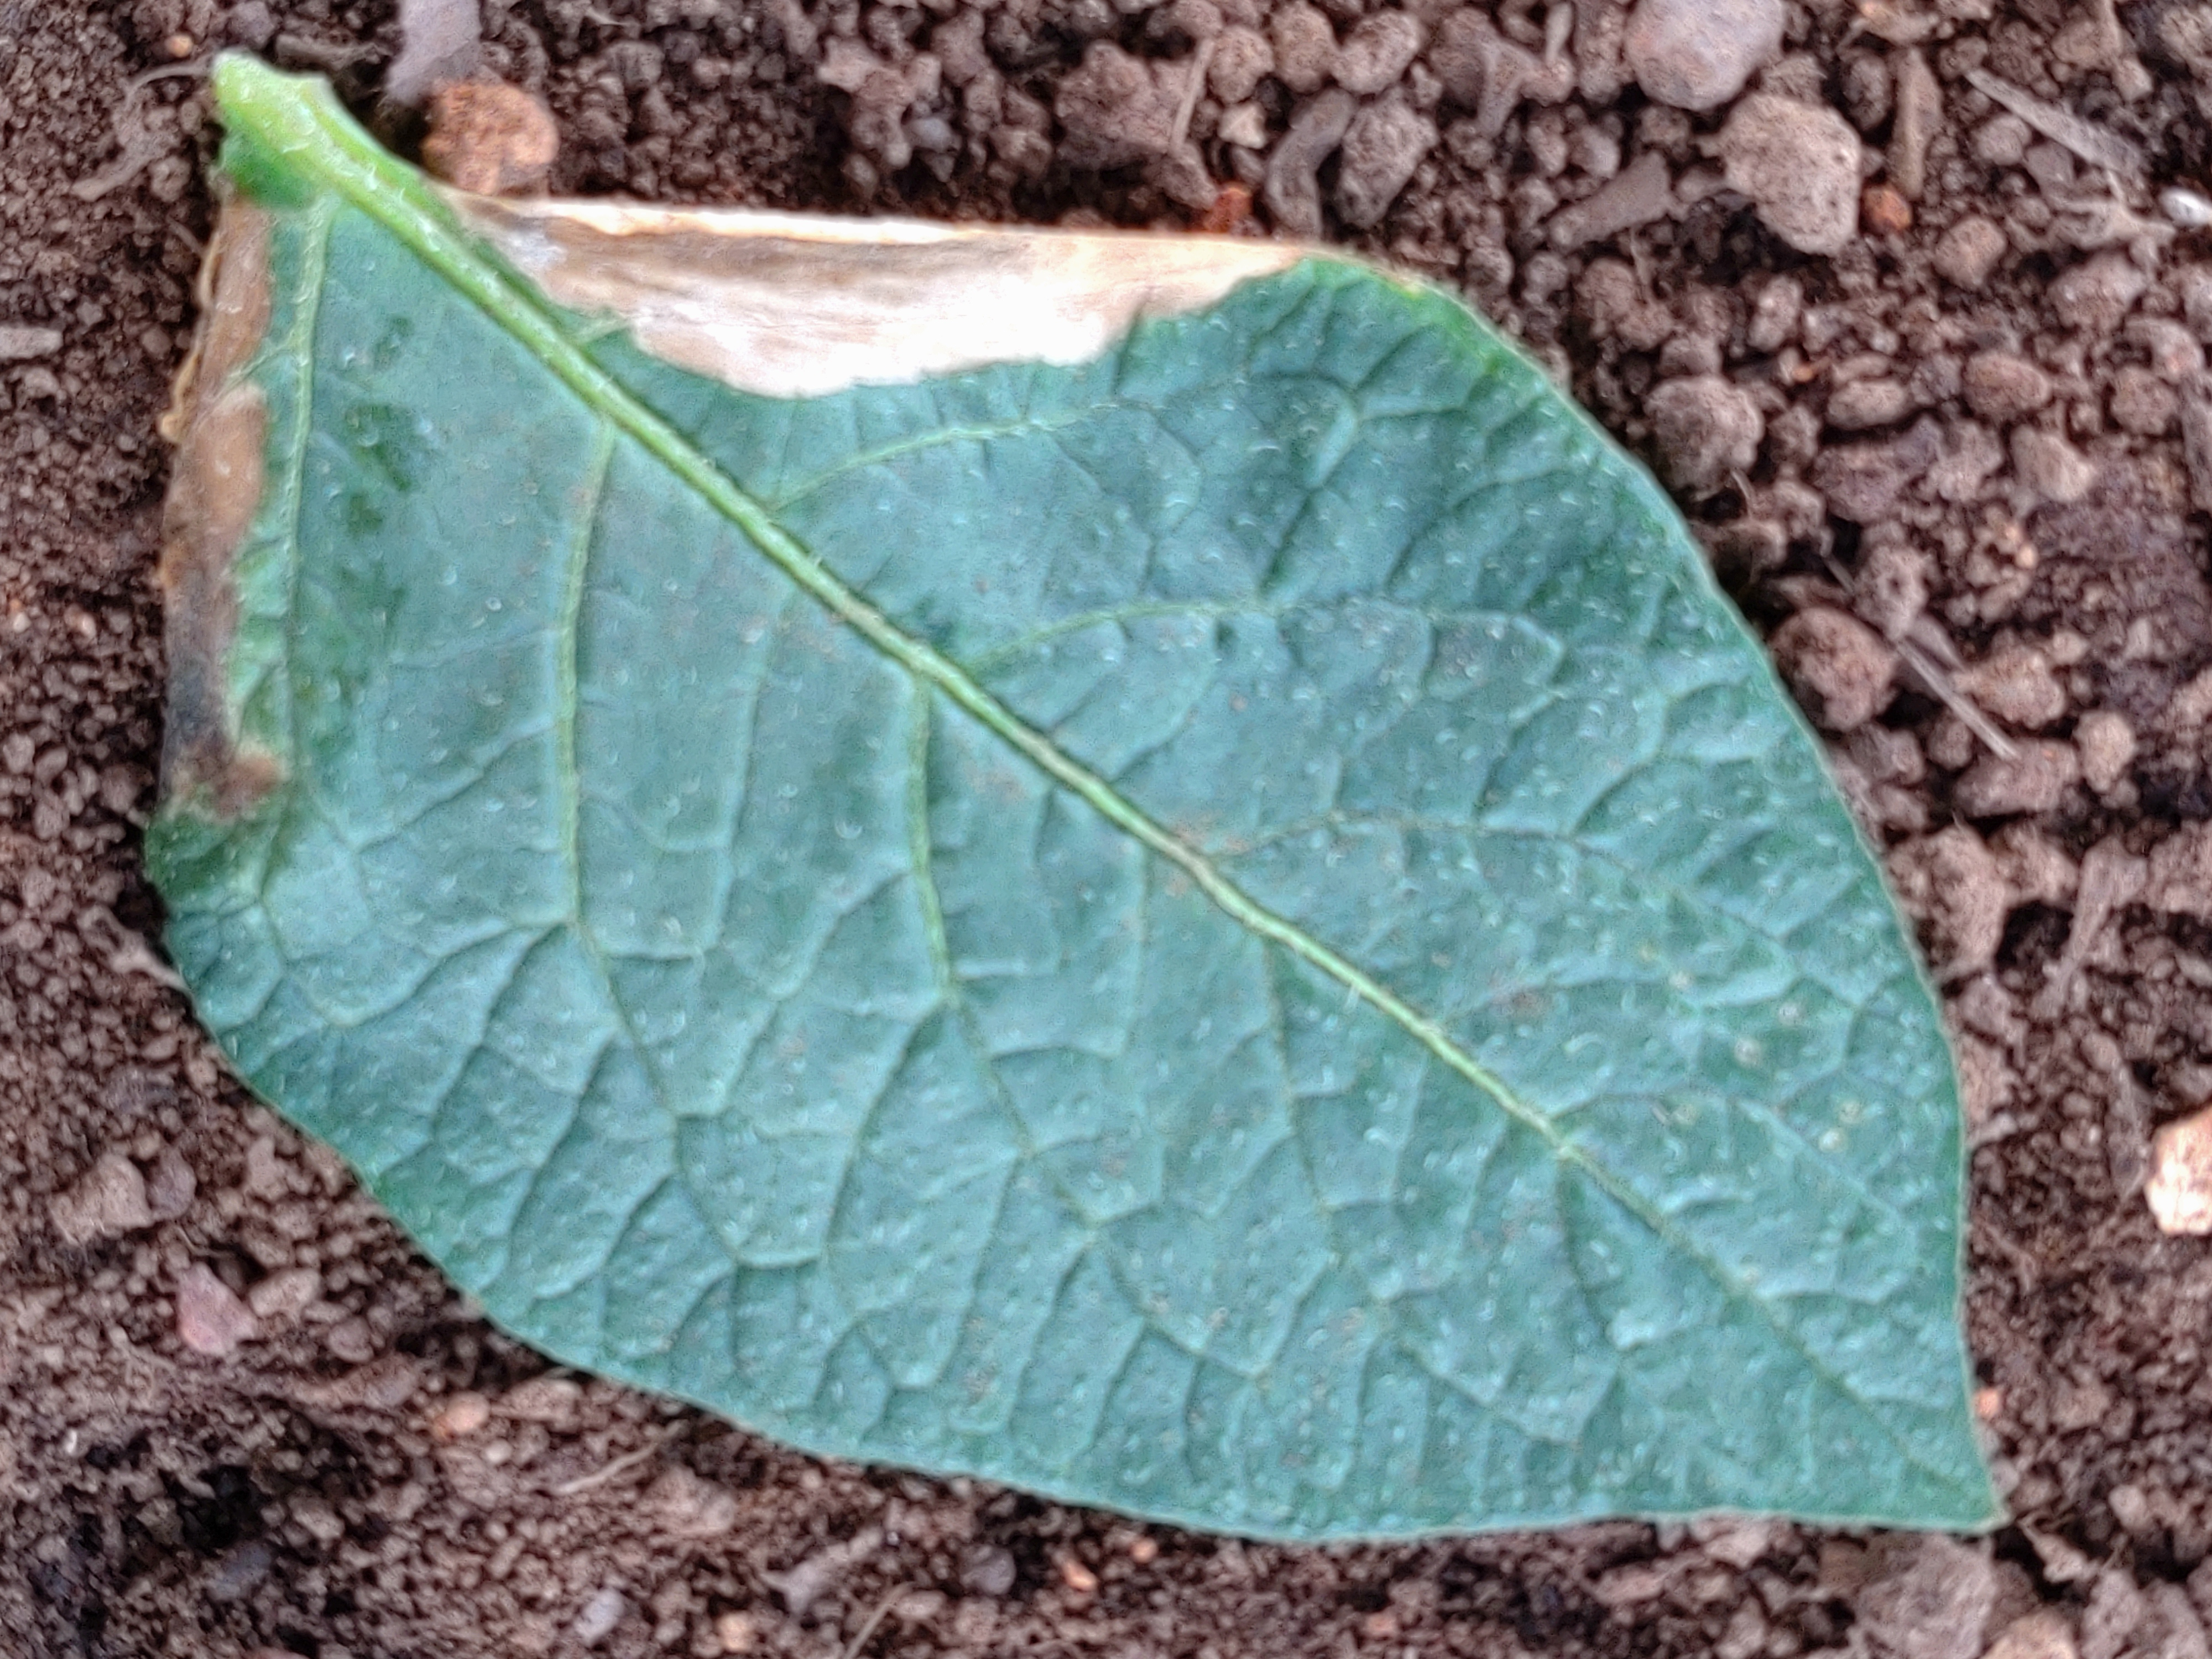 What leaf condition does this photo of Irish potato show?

early blight
